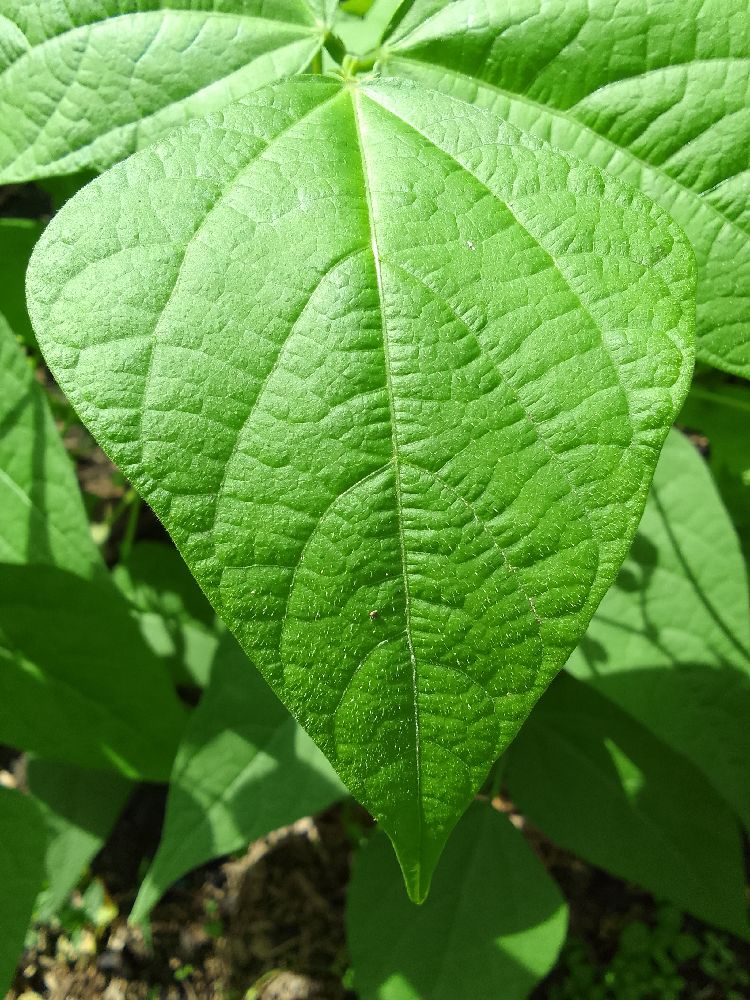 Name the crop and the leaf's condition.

common bean, healthy
